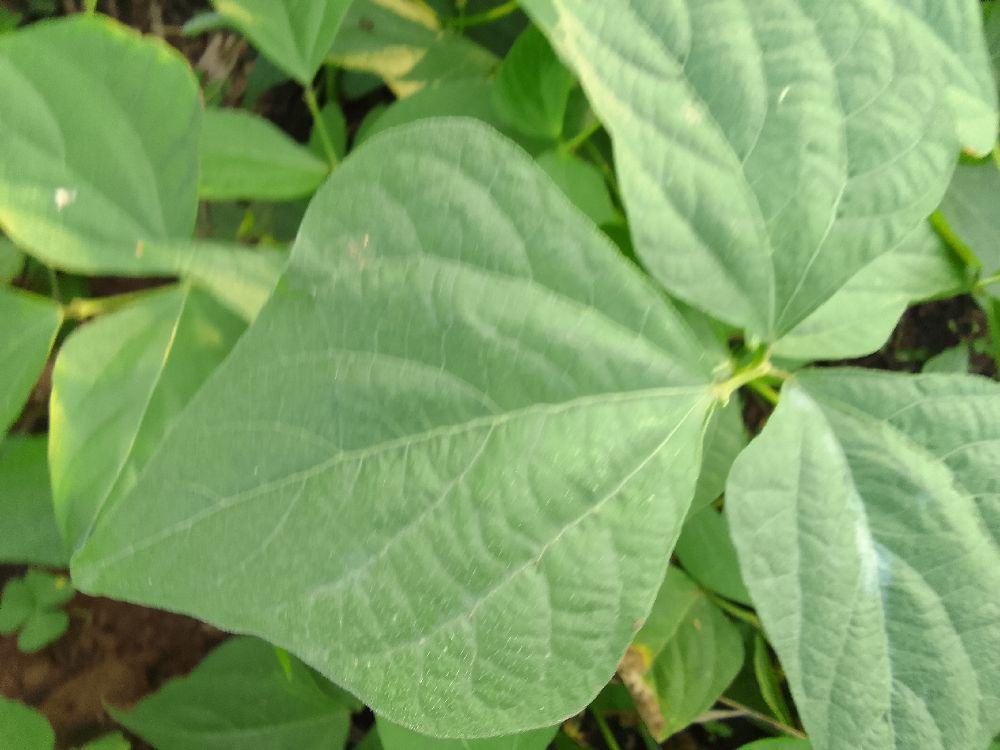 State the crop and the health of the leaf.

common bean, healthy
